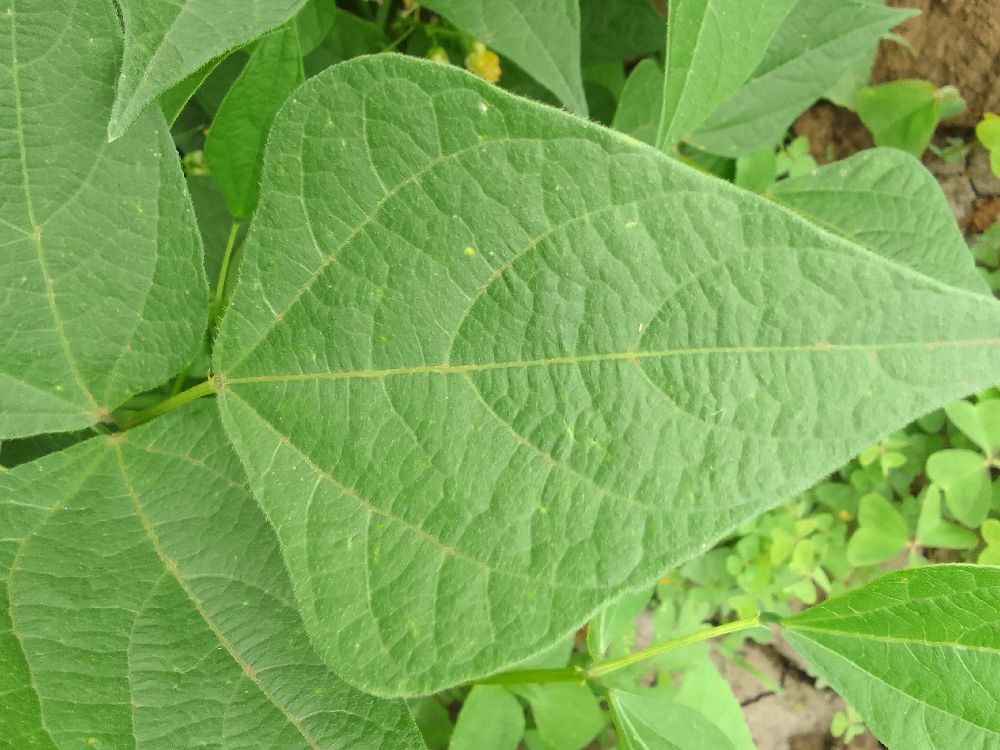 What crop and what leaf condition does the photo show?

common bean, healthy
